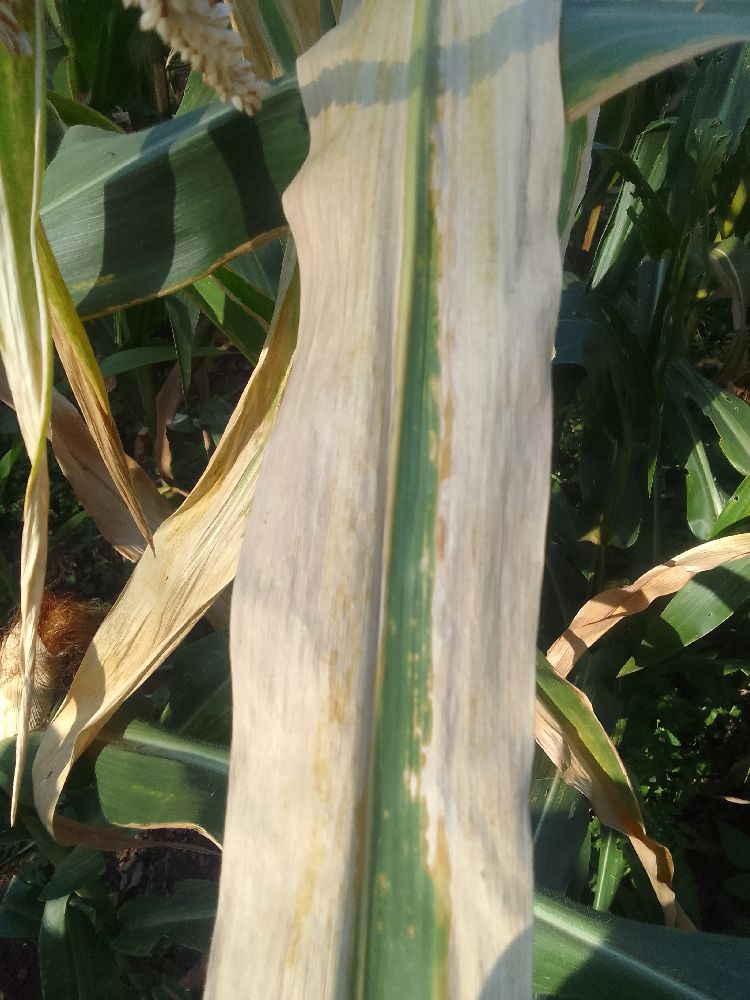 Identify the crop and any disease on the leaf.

maize, maize lethal necrosis
